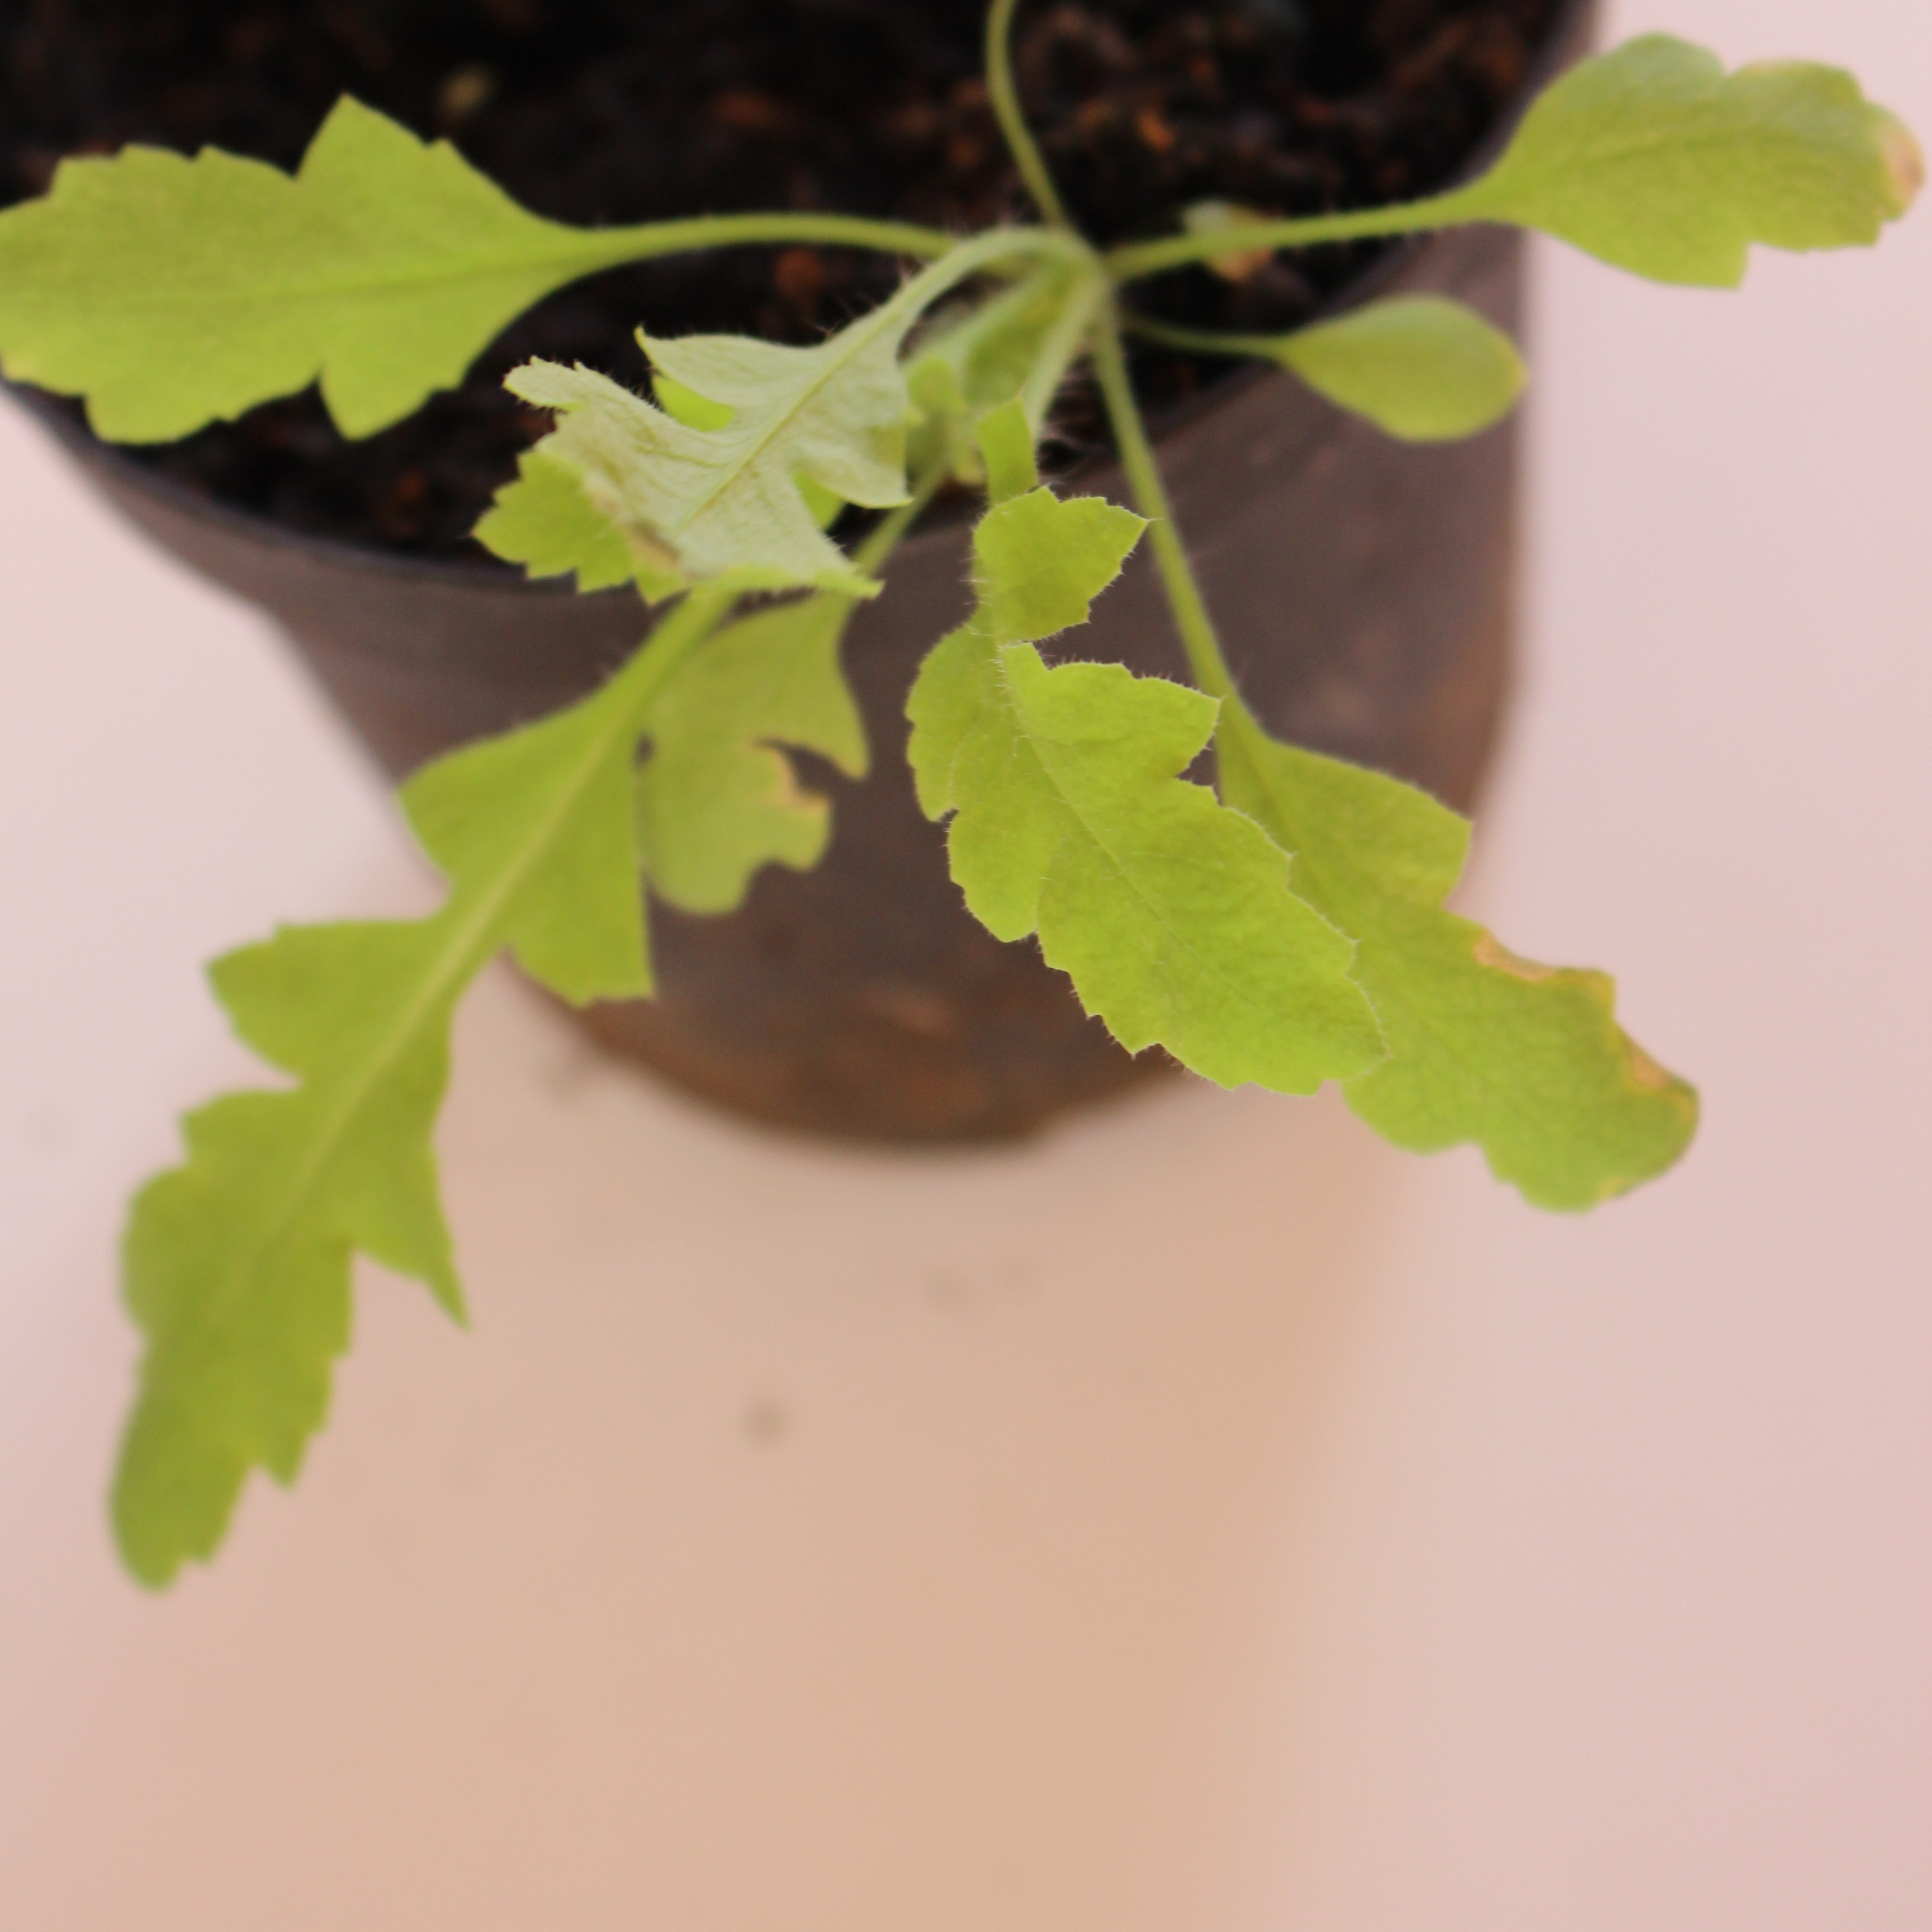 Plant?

Papaver rhoeas
